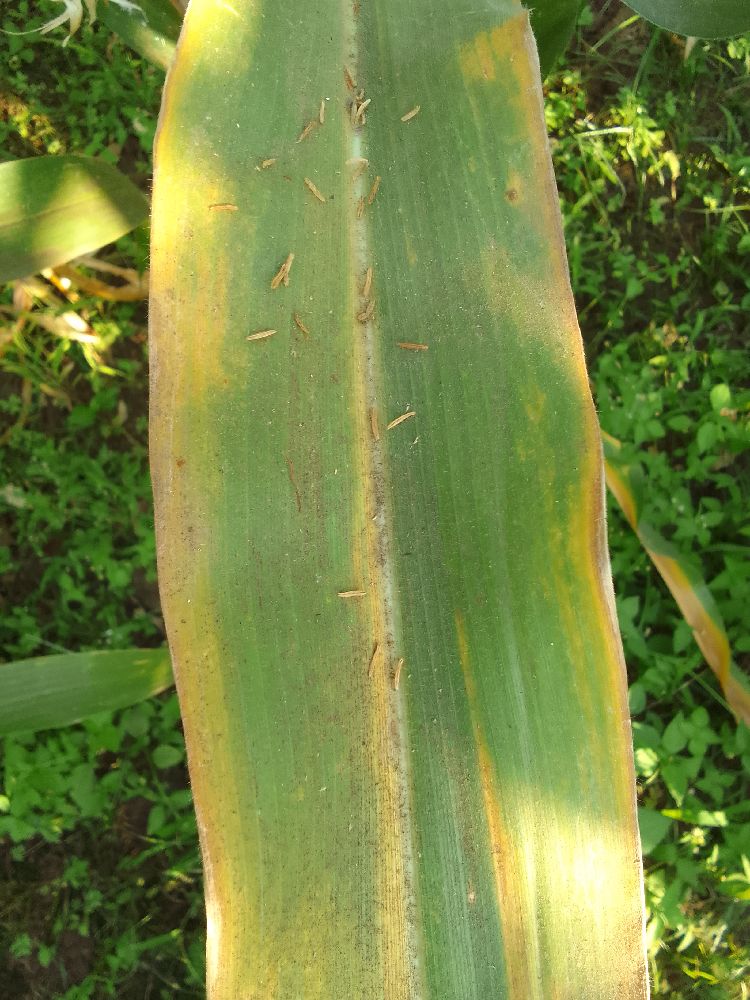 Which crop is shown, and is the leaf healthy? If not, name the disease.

maize, maize lethal necrosis
